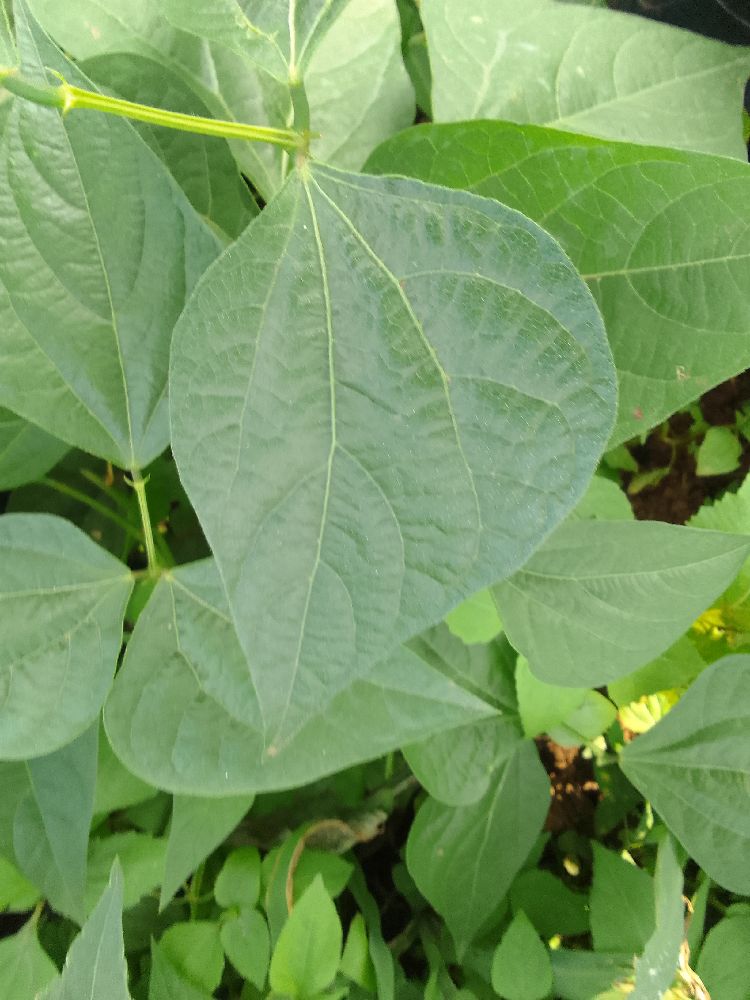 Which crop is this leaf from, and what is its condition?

common bean, healthy
